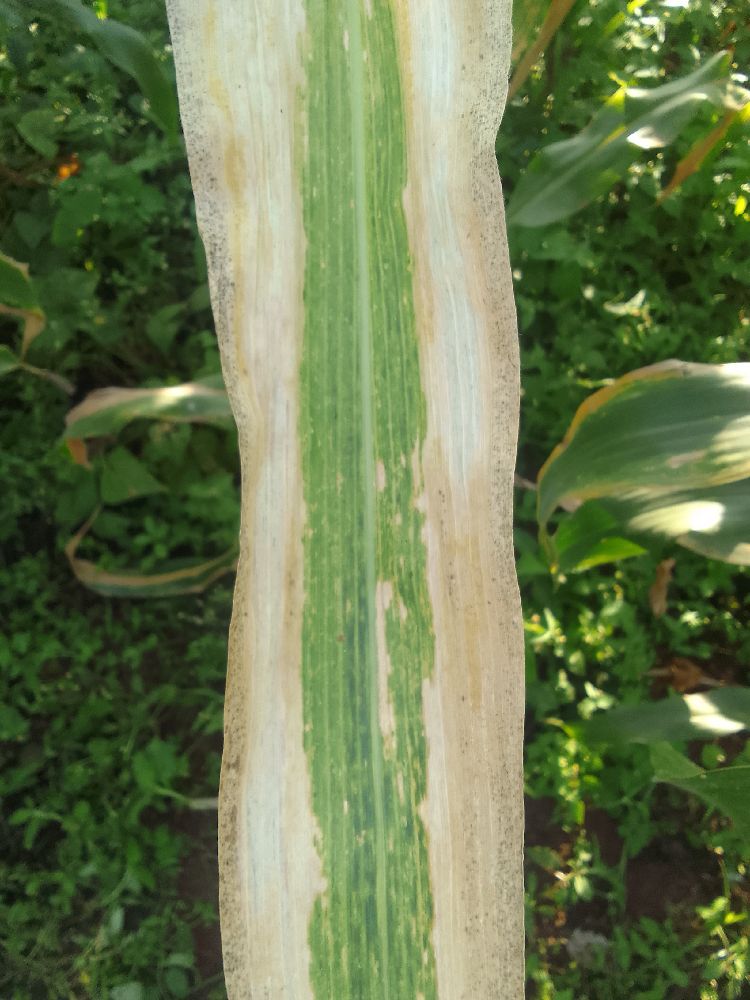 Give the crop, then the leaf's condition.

maize, maize lethal necrosis
